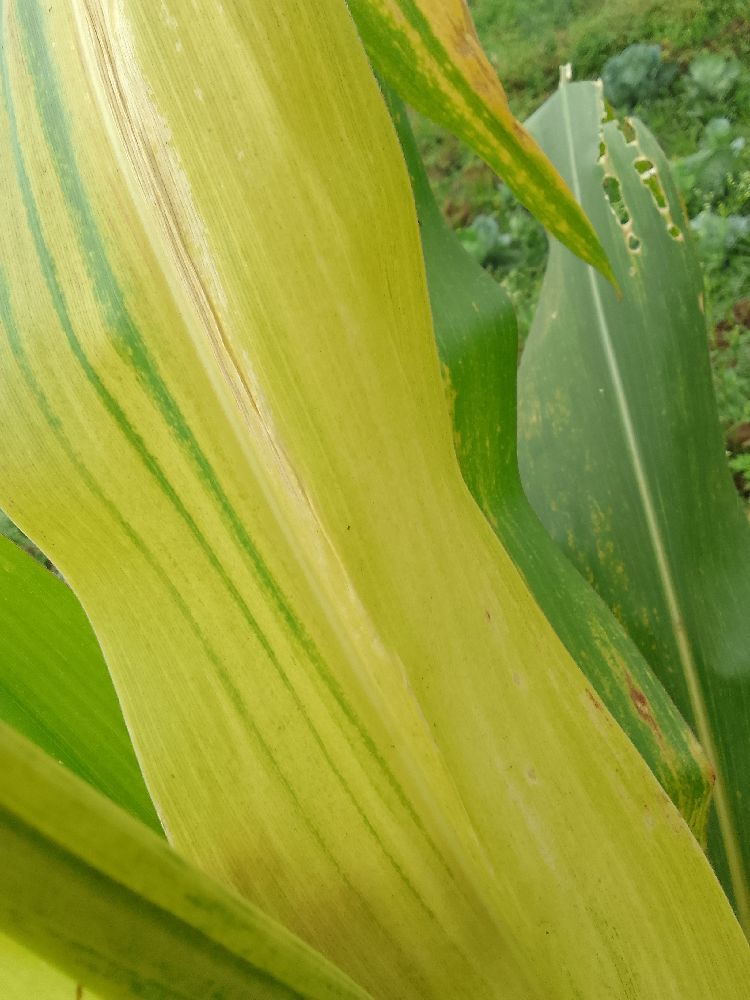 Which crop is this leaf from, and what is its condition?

maize, maize lethal necrosis
